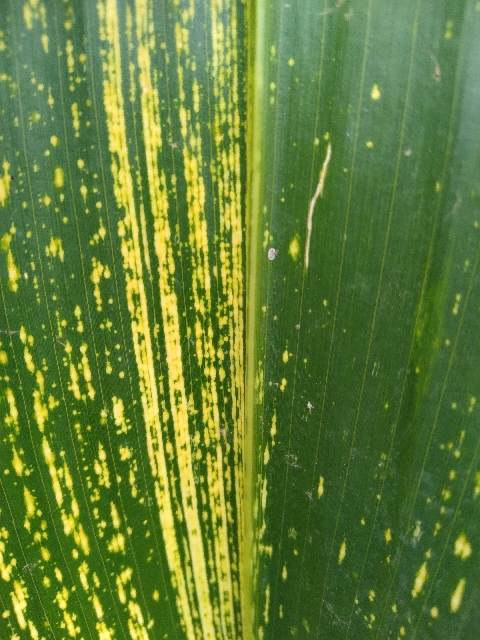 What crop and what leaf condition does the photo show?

maize, maize streak virus
